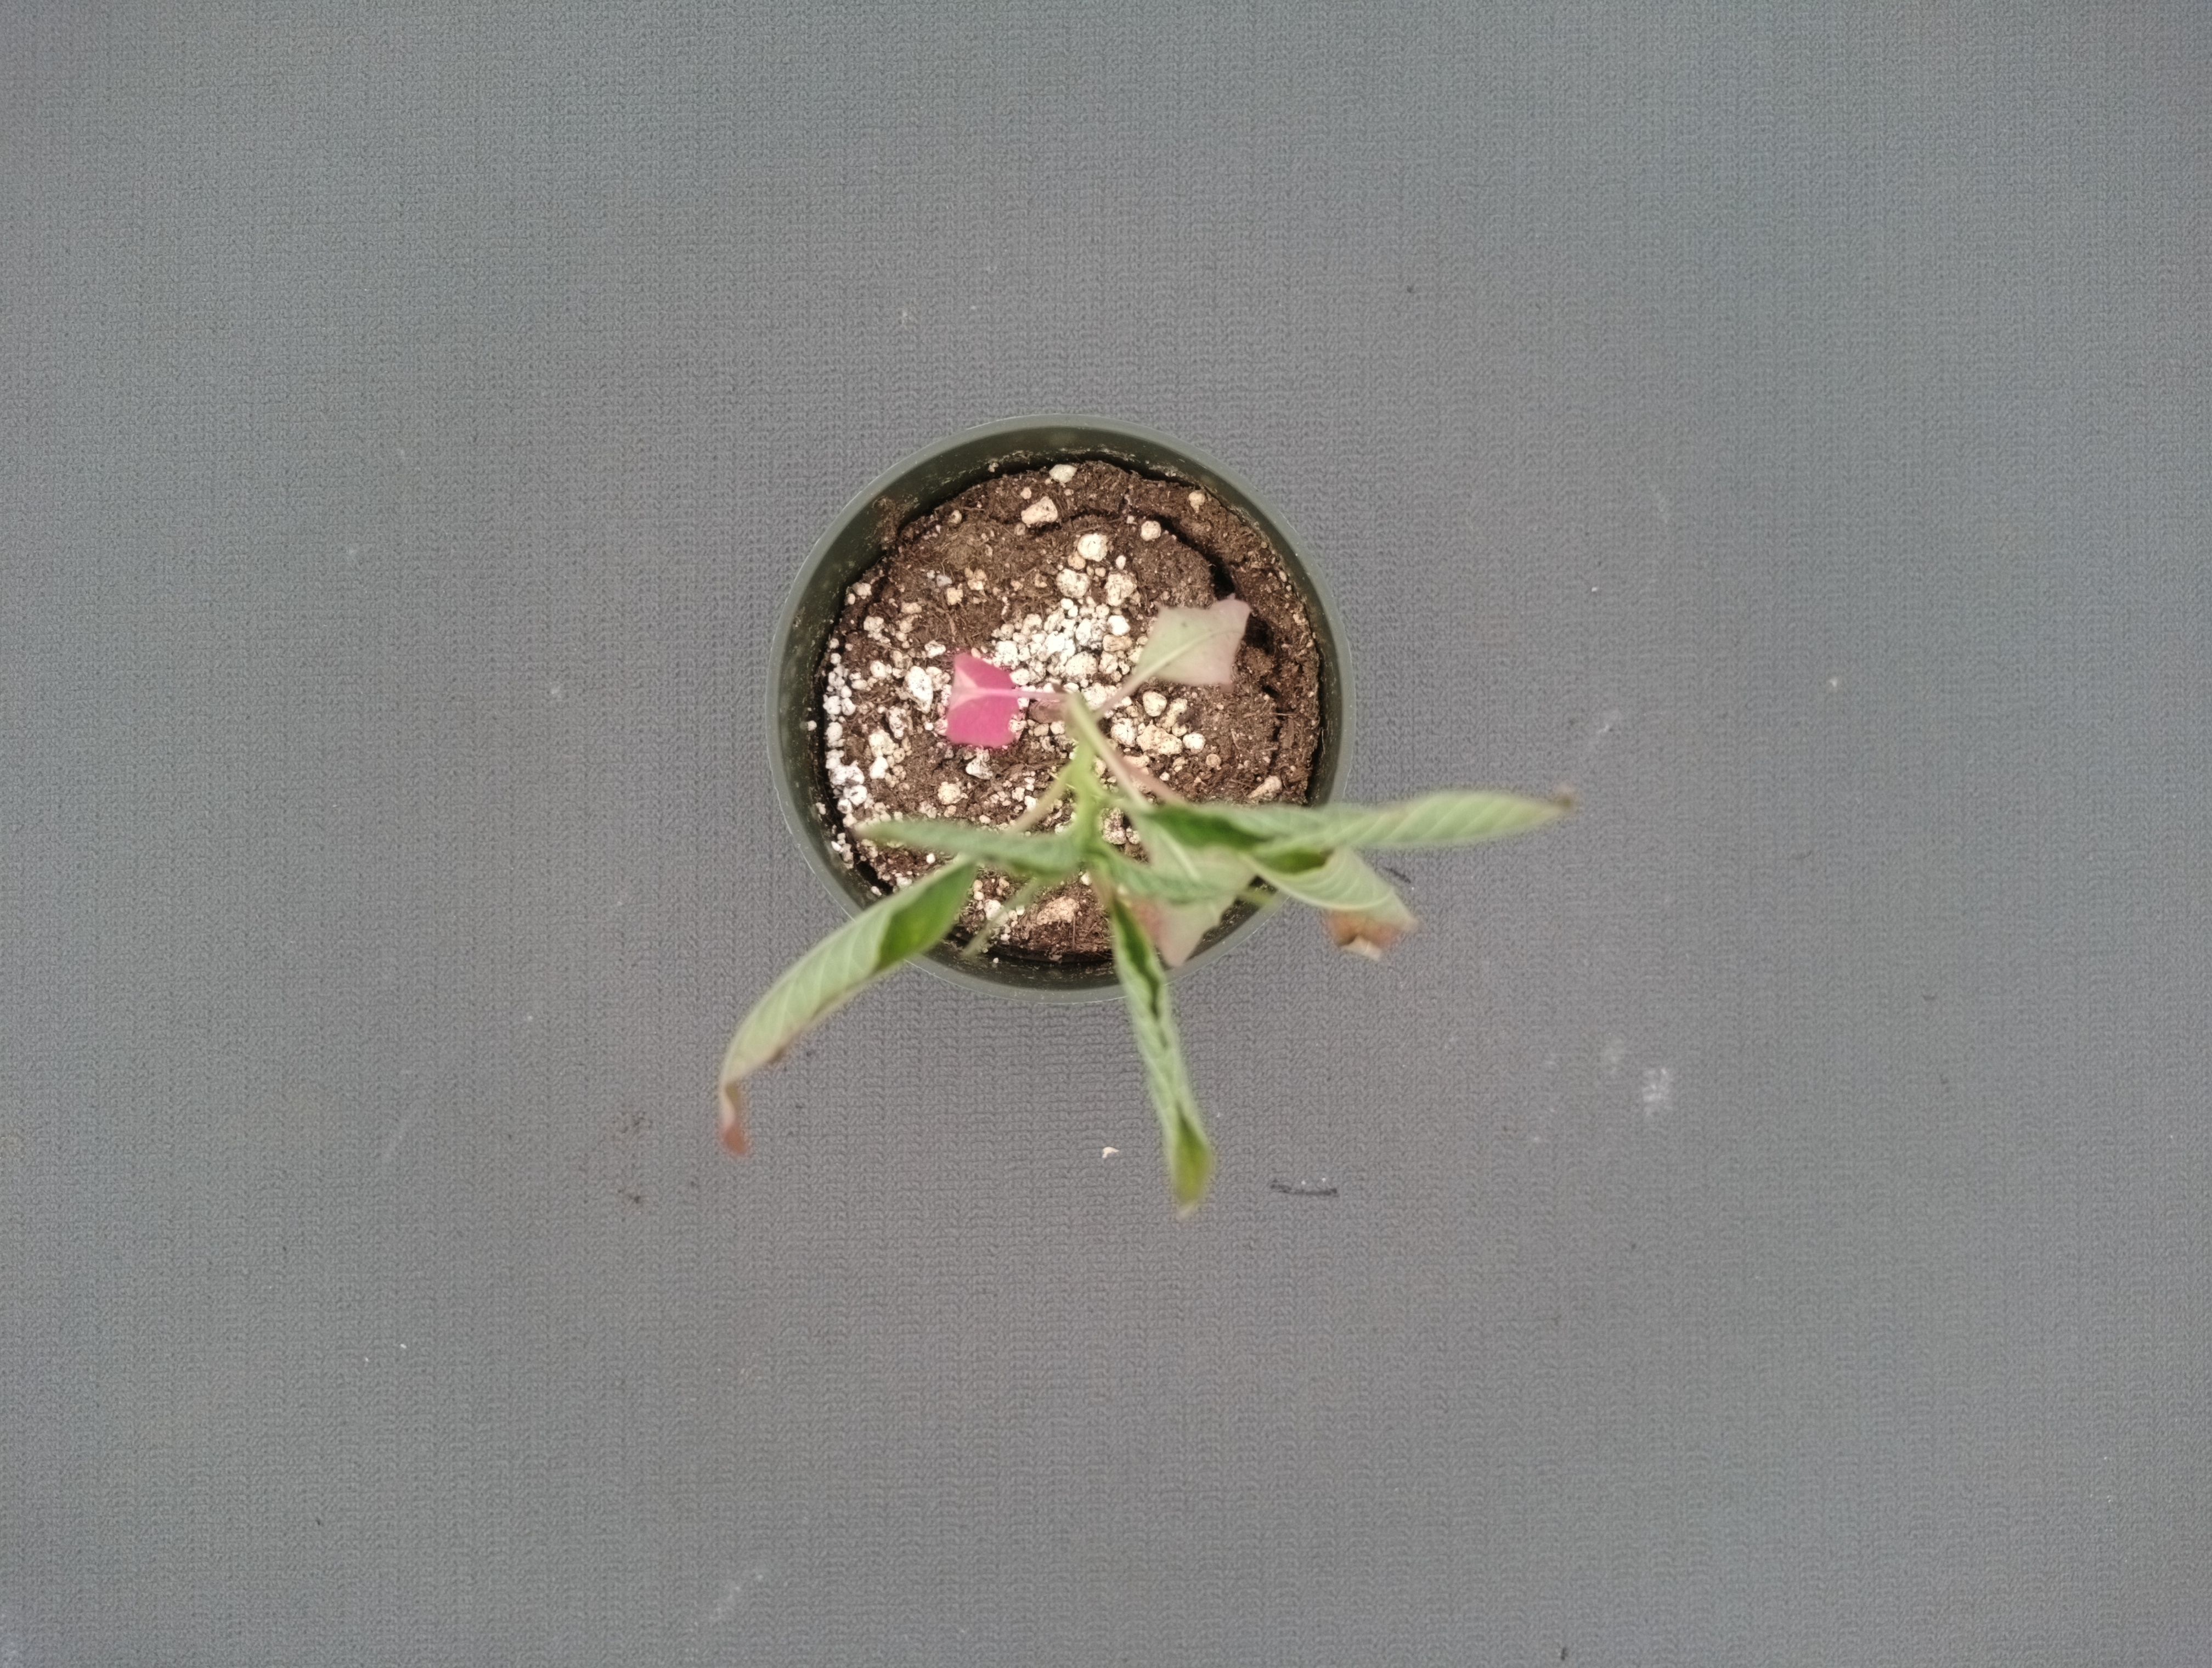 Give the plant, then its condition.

waterhemp, foliar distortion
